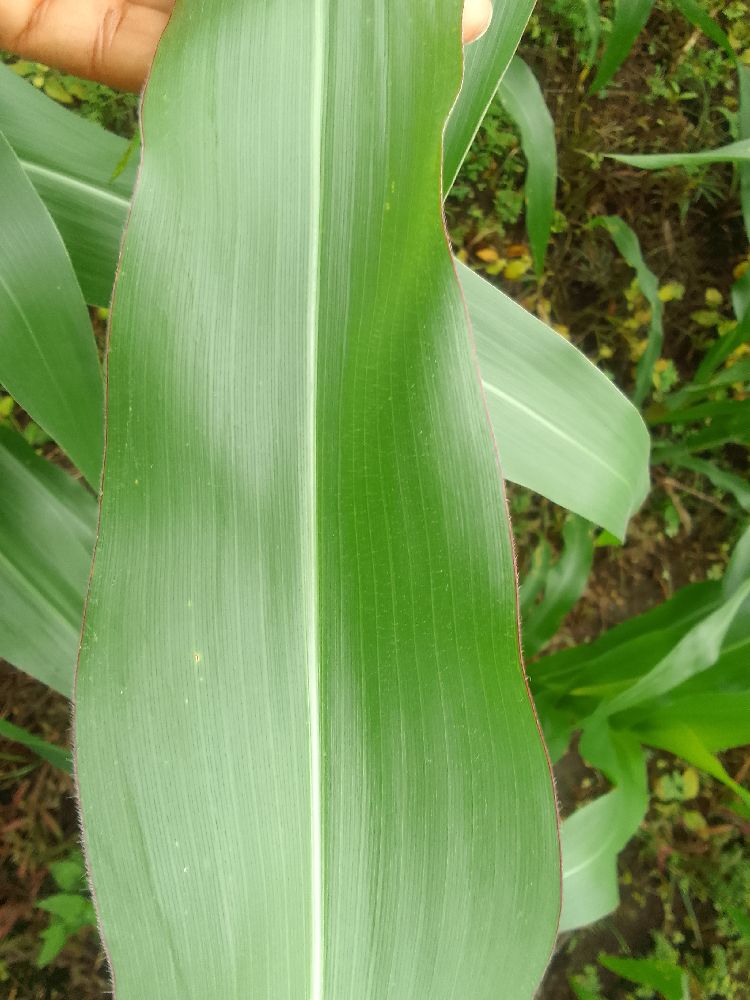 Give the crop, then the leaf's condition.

maize, healthy
